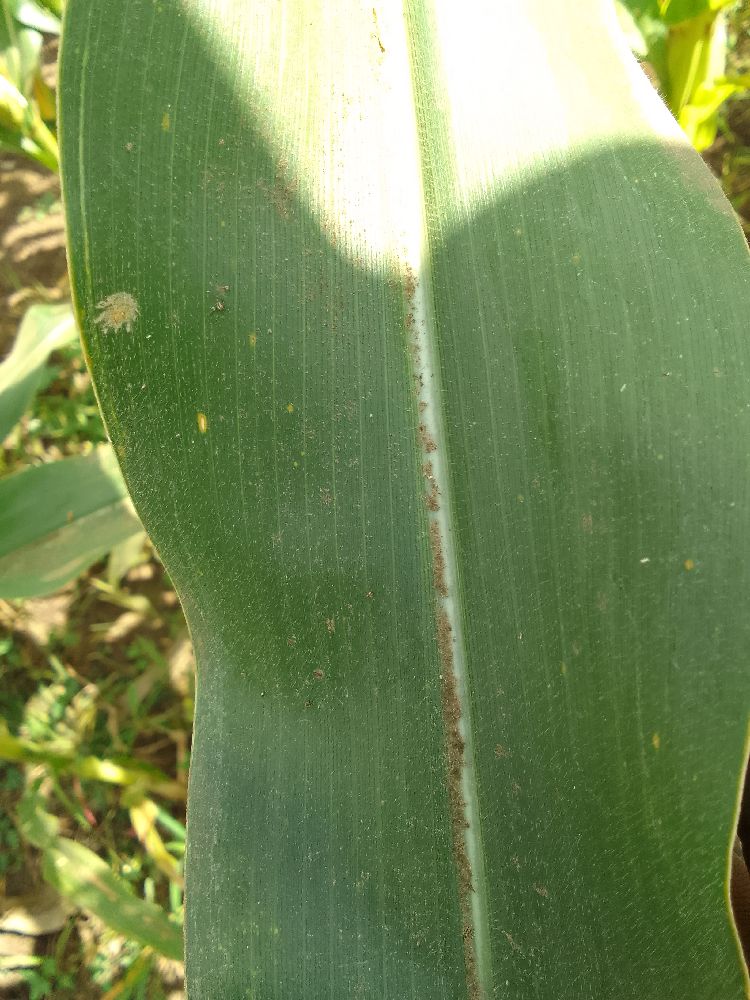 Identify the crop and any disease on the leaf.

maize, healthy
